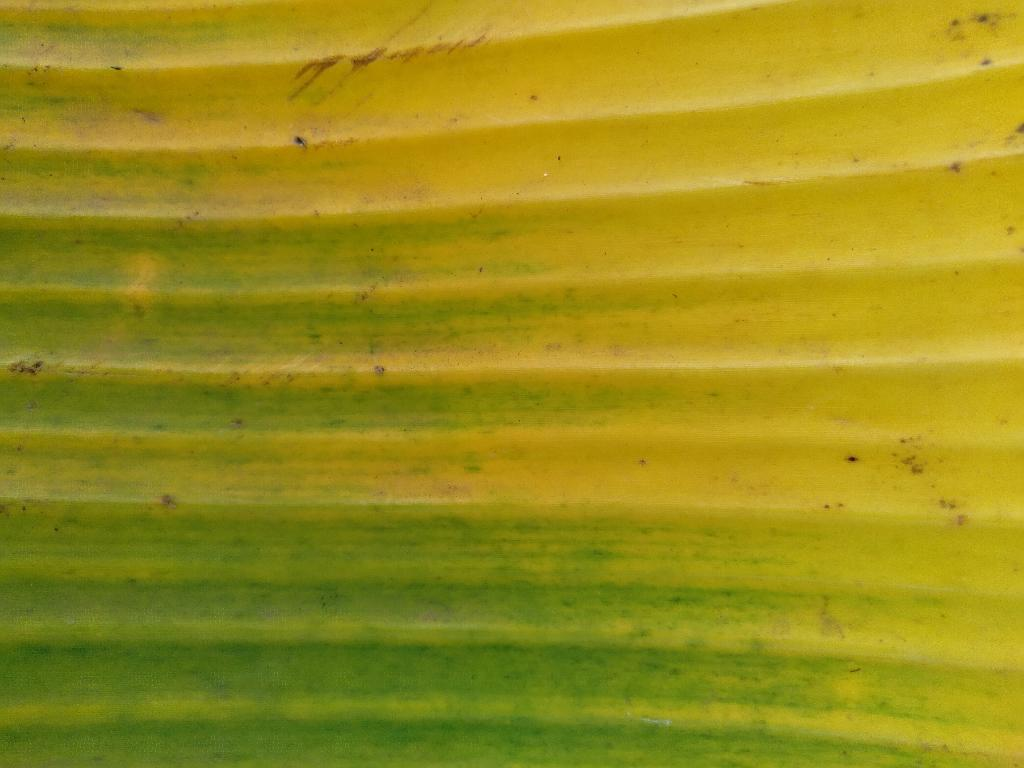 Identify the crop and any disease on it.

banana, fusarium wilt race 1
